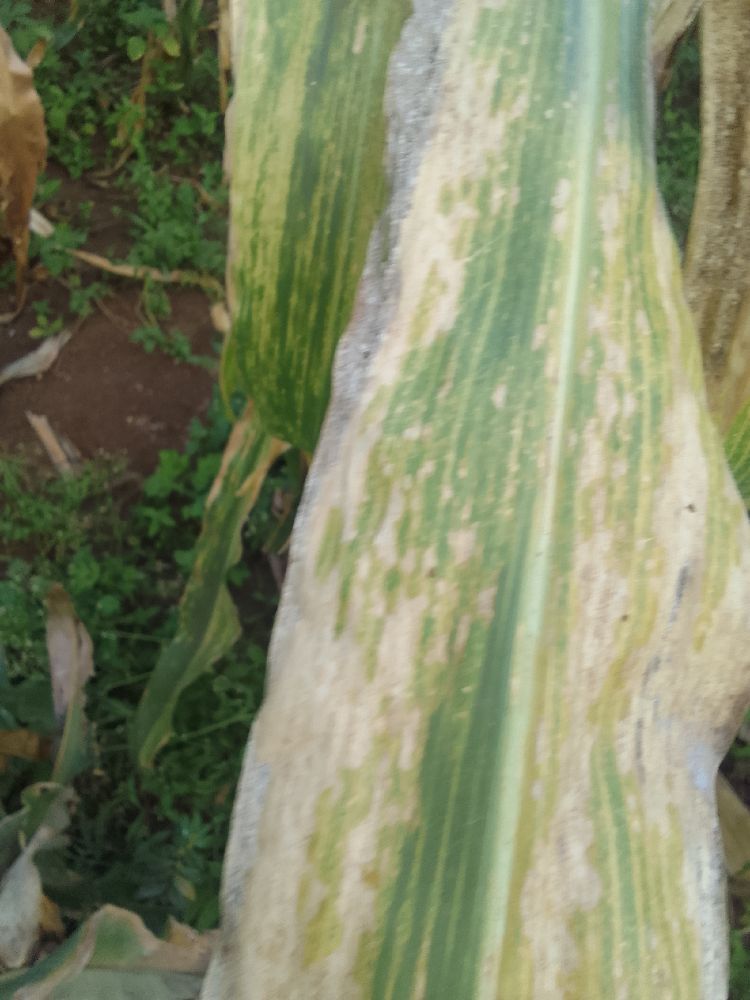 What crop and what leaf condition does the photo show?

maize, maize lethal necrosis
